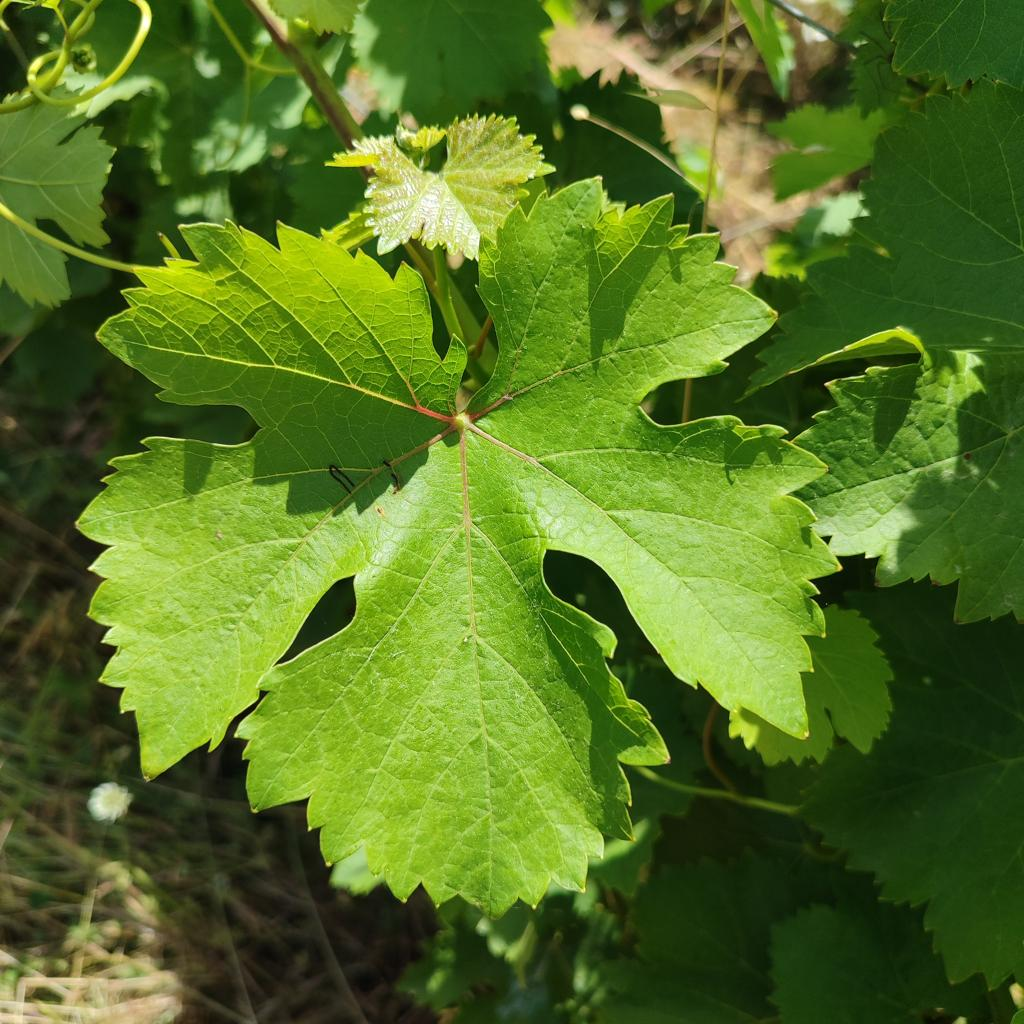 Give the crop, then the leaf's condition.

grapevine, healthy
